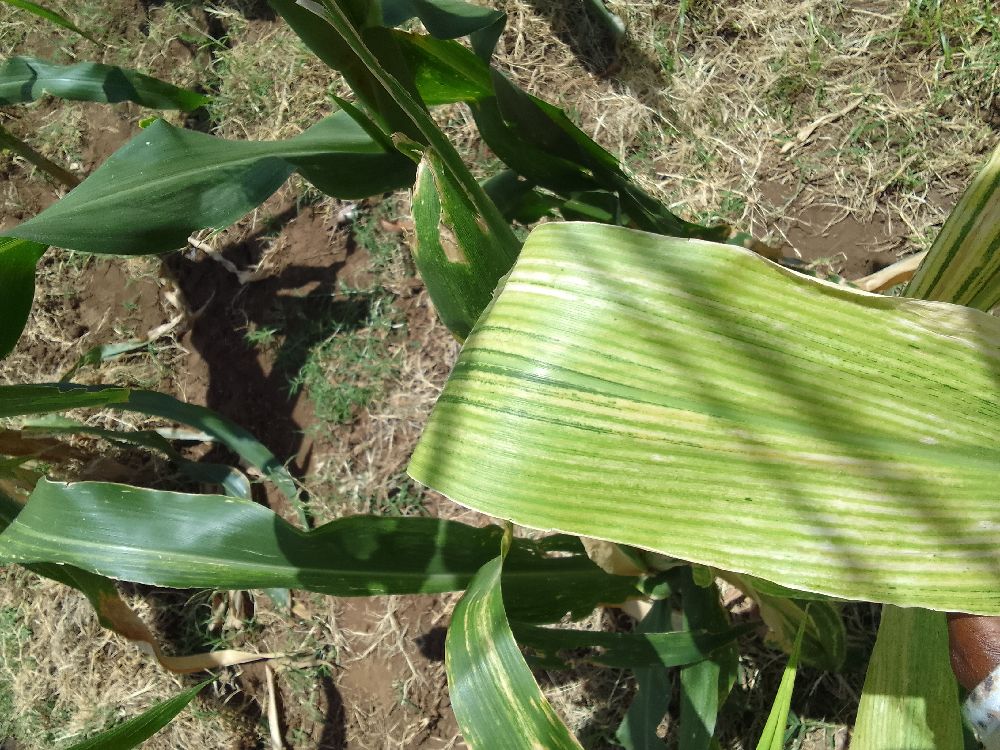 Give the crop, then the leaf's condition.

maize, maize lethal necrosis
